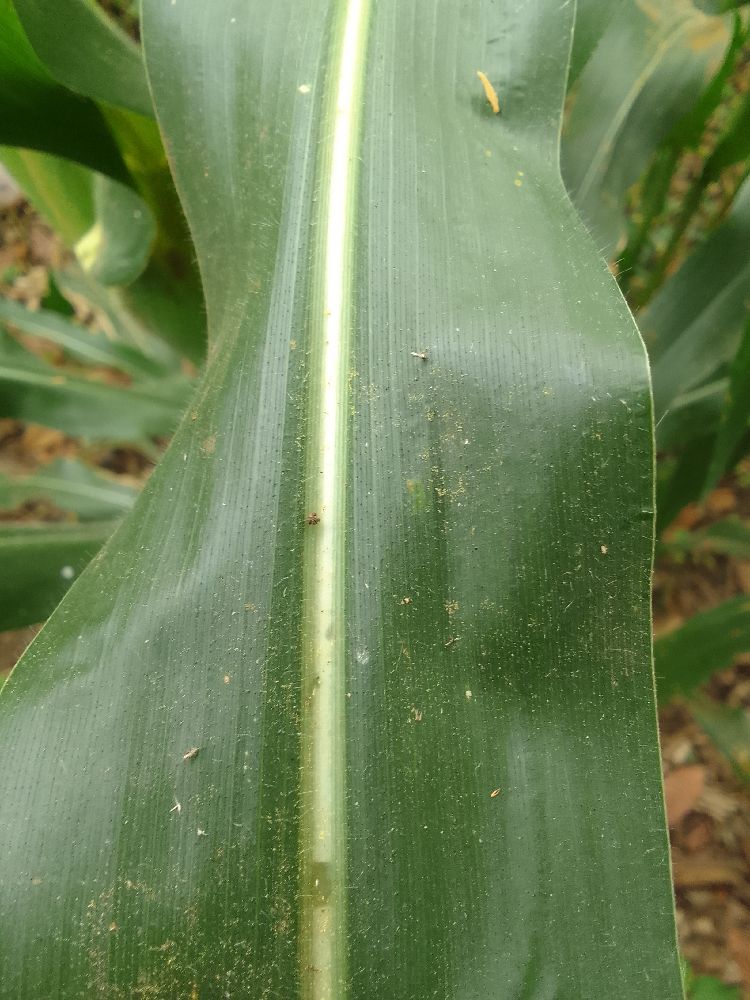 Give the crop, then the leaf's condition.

maize, healthy
